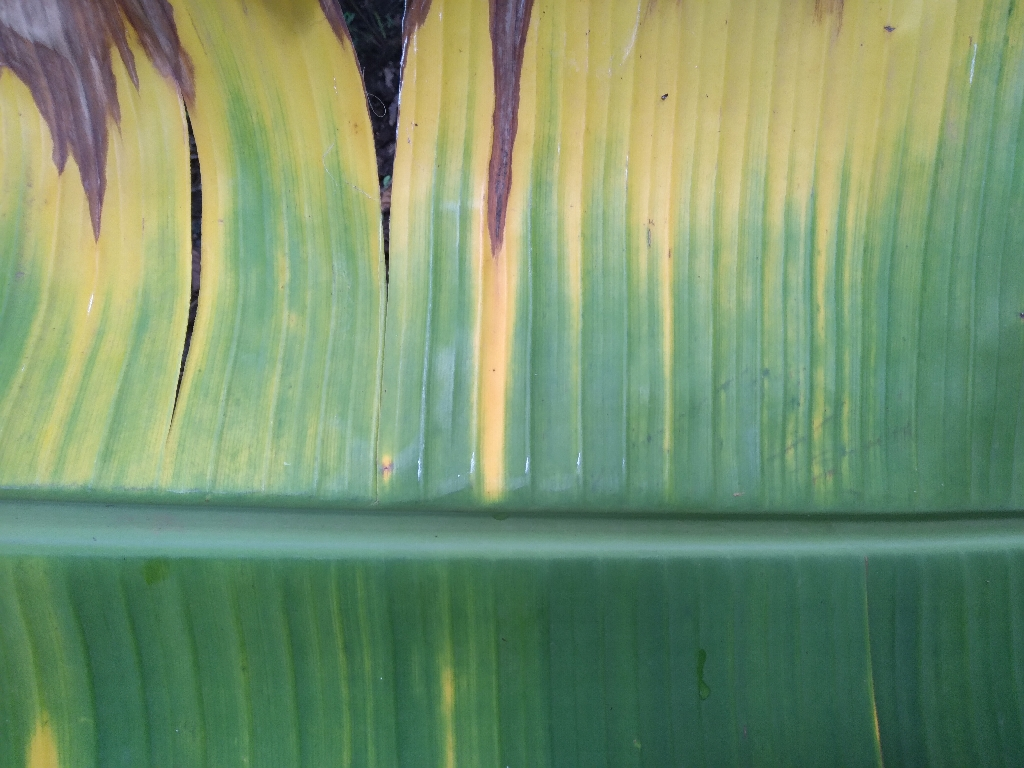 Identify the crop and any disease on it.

banana, fusarium wilt race 1
